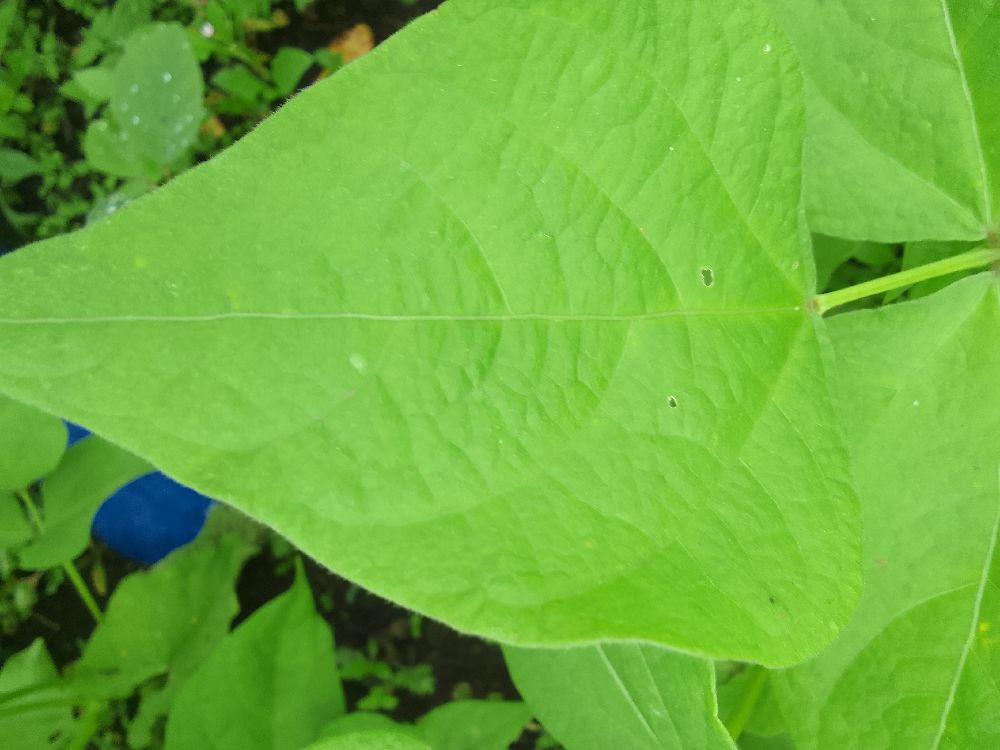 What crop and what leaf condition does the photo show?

common bean, healthy
